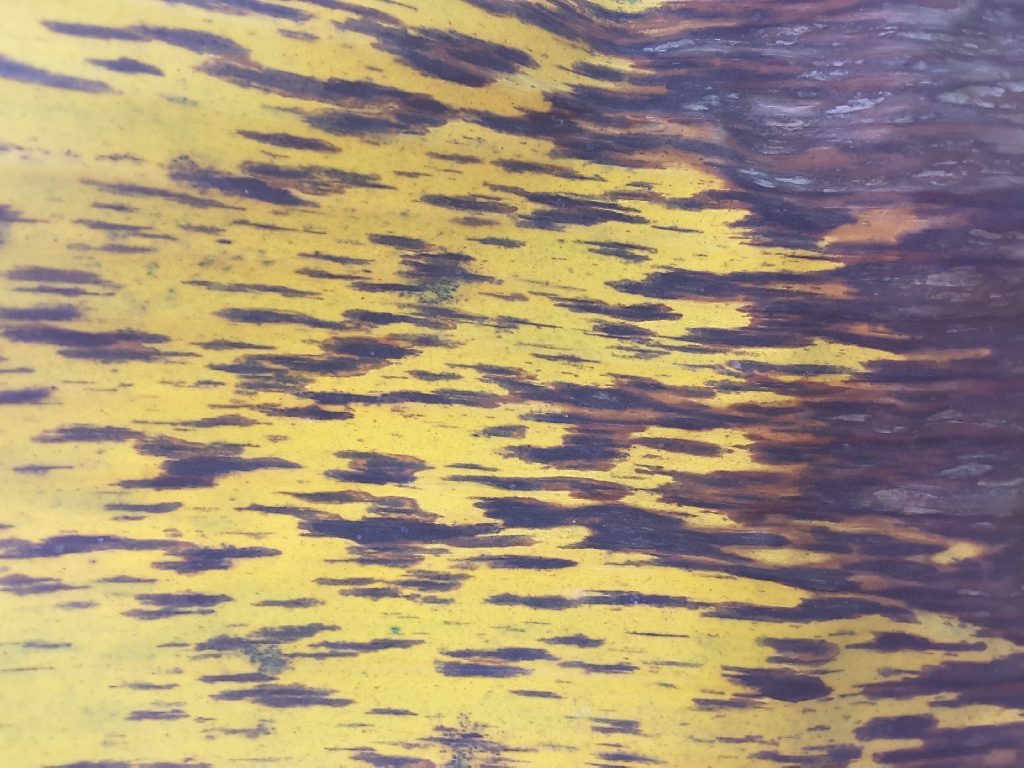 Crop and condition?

banana, black sigatoka
